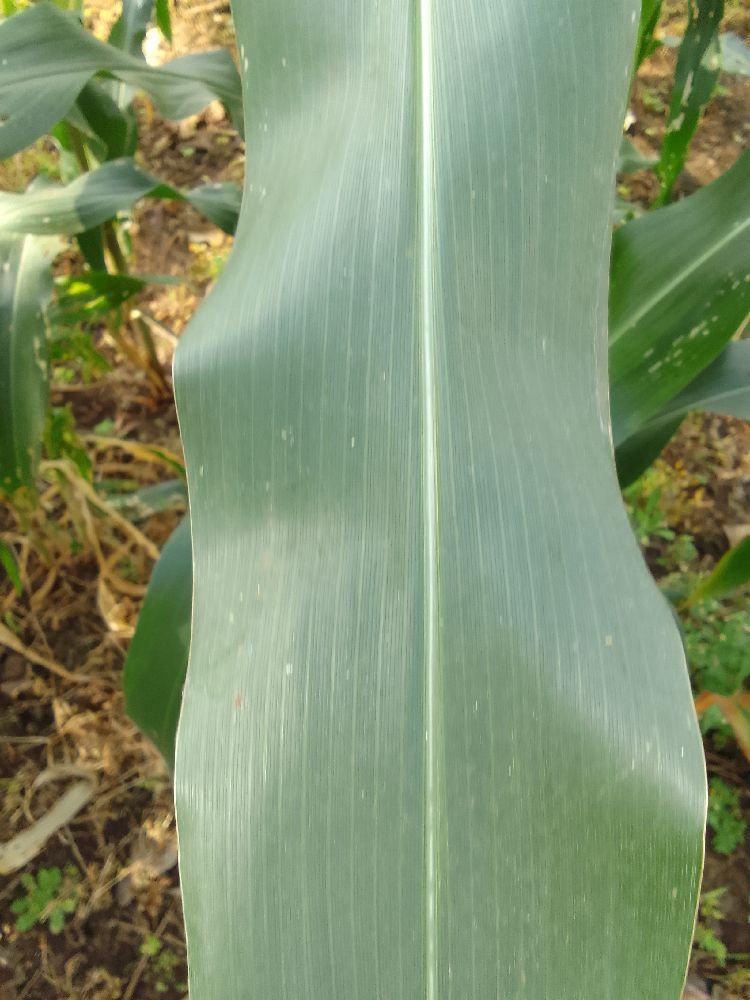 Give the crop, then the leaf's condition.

maize, healthy
